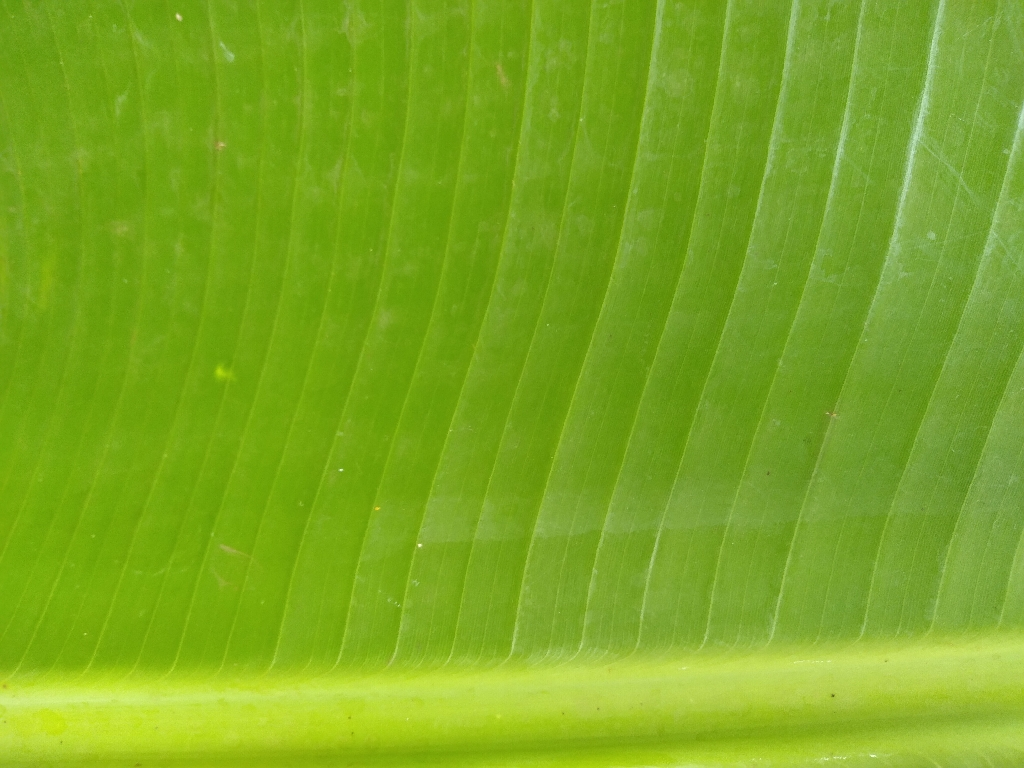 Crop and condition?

banana, healthy
